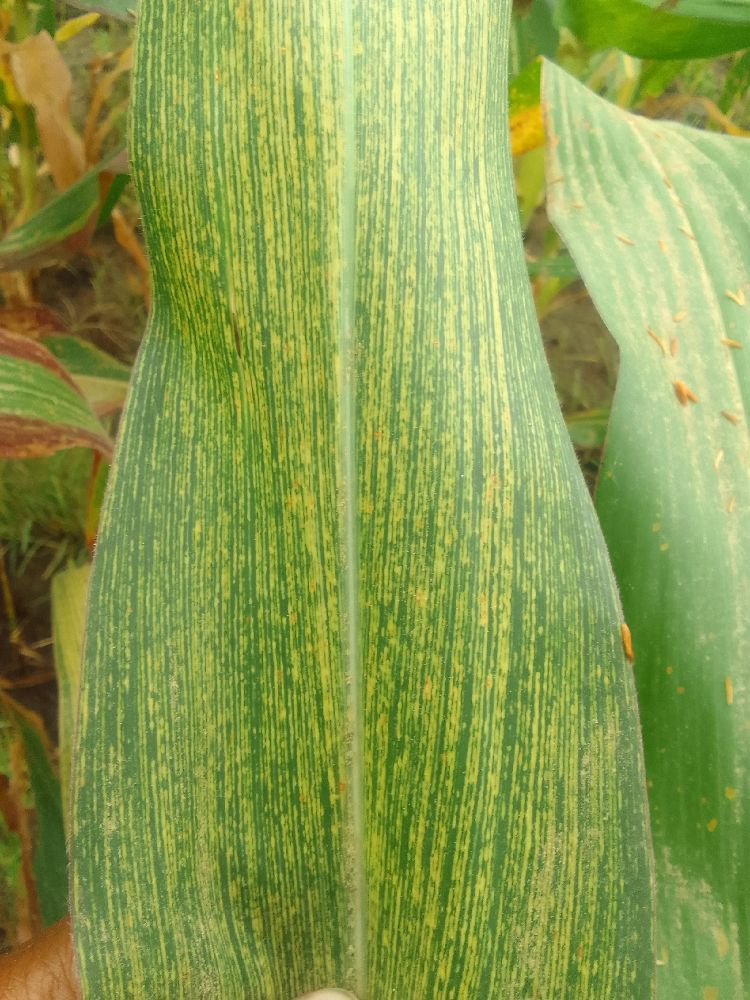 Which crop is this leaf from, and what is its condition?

maize, maize streak virus
